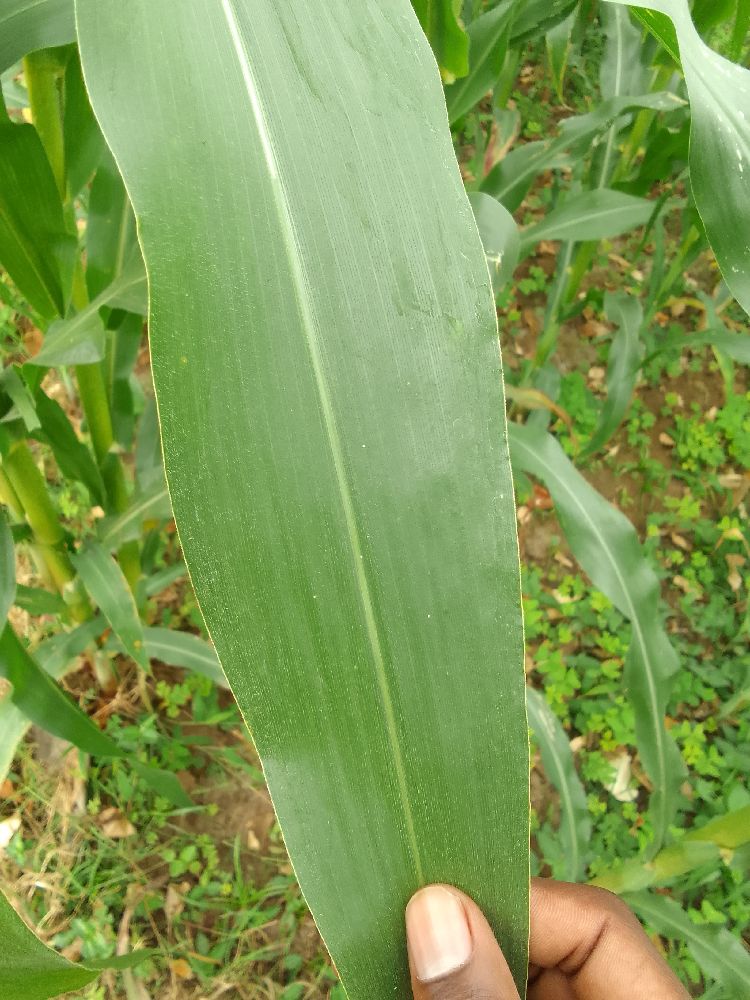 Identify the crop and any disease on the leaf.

maize, healthy
